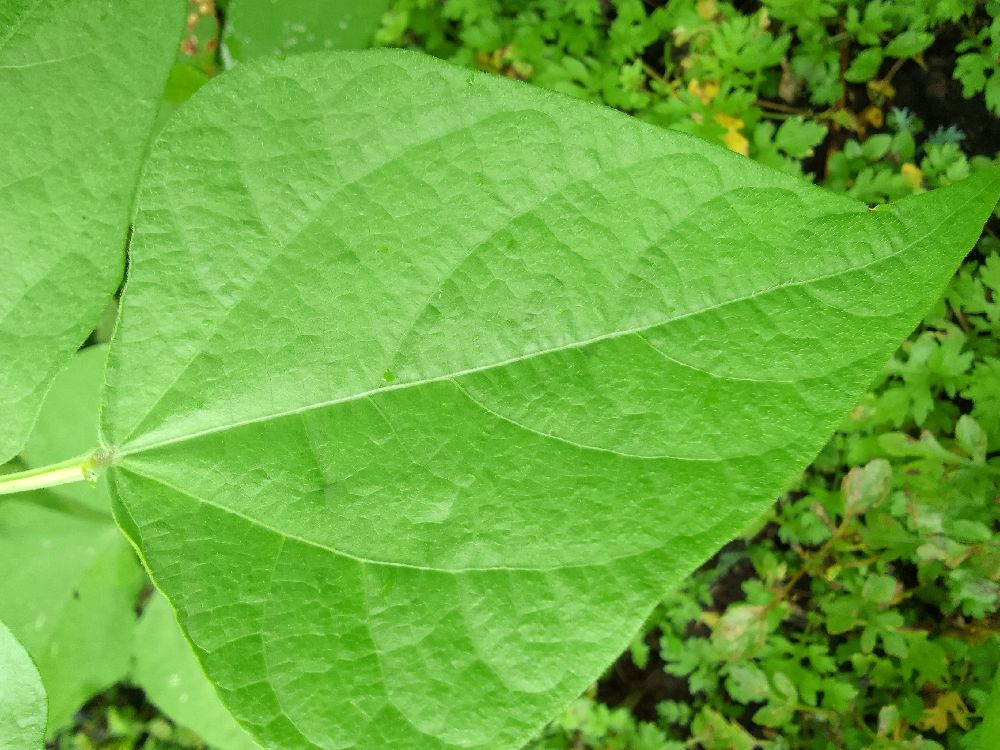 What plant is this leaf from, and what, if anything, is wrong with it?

common bean, healthy
